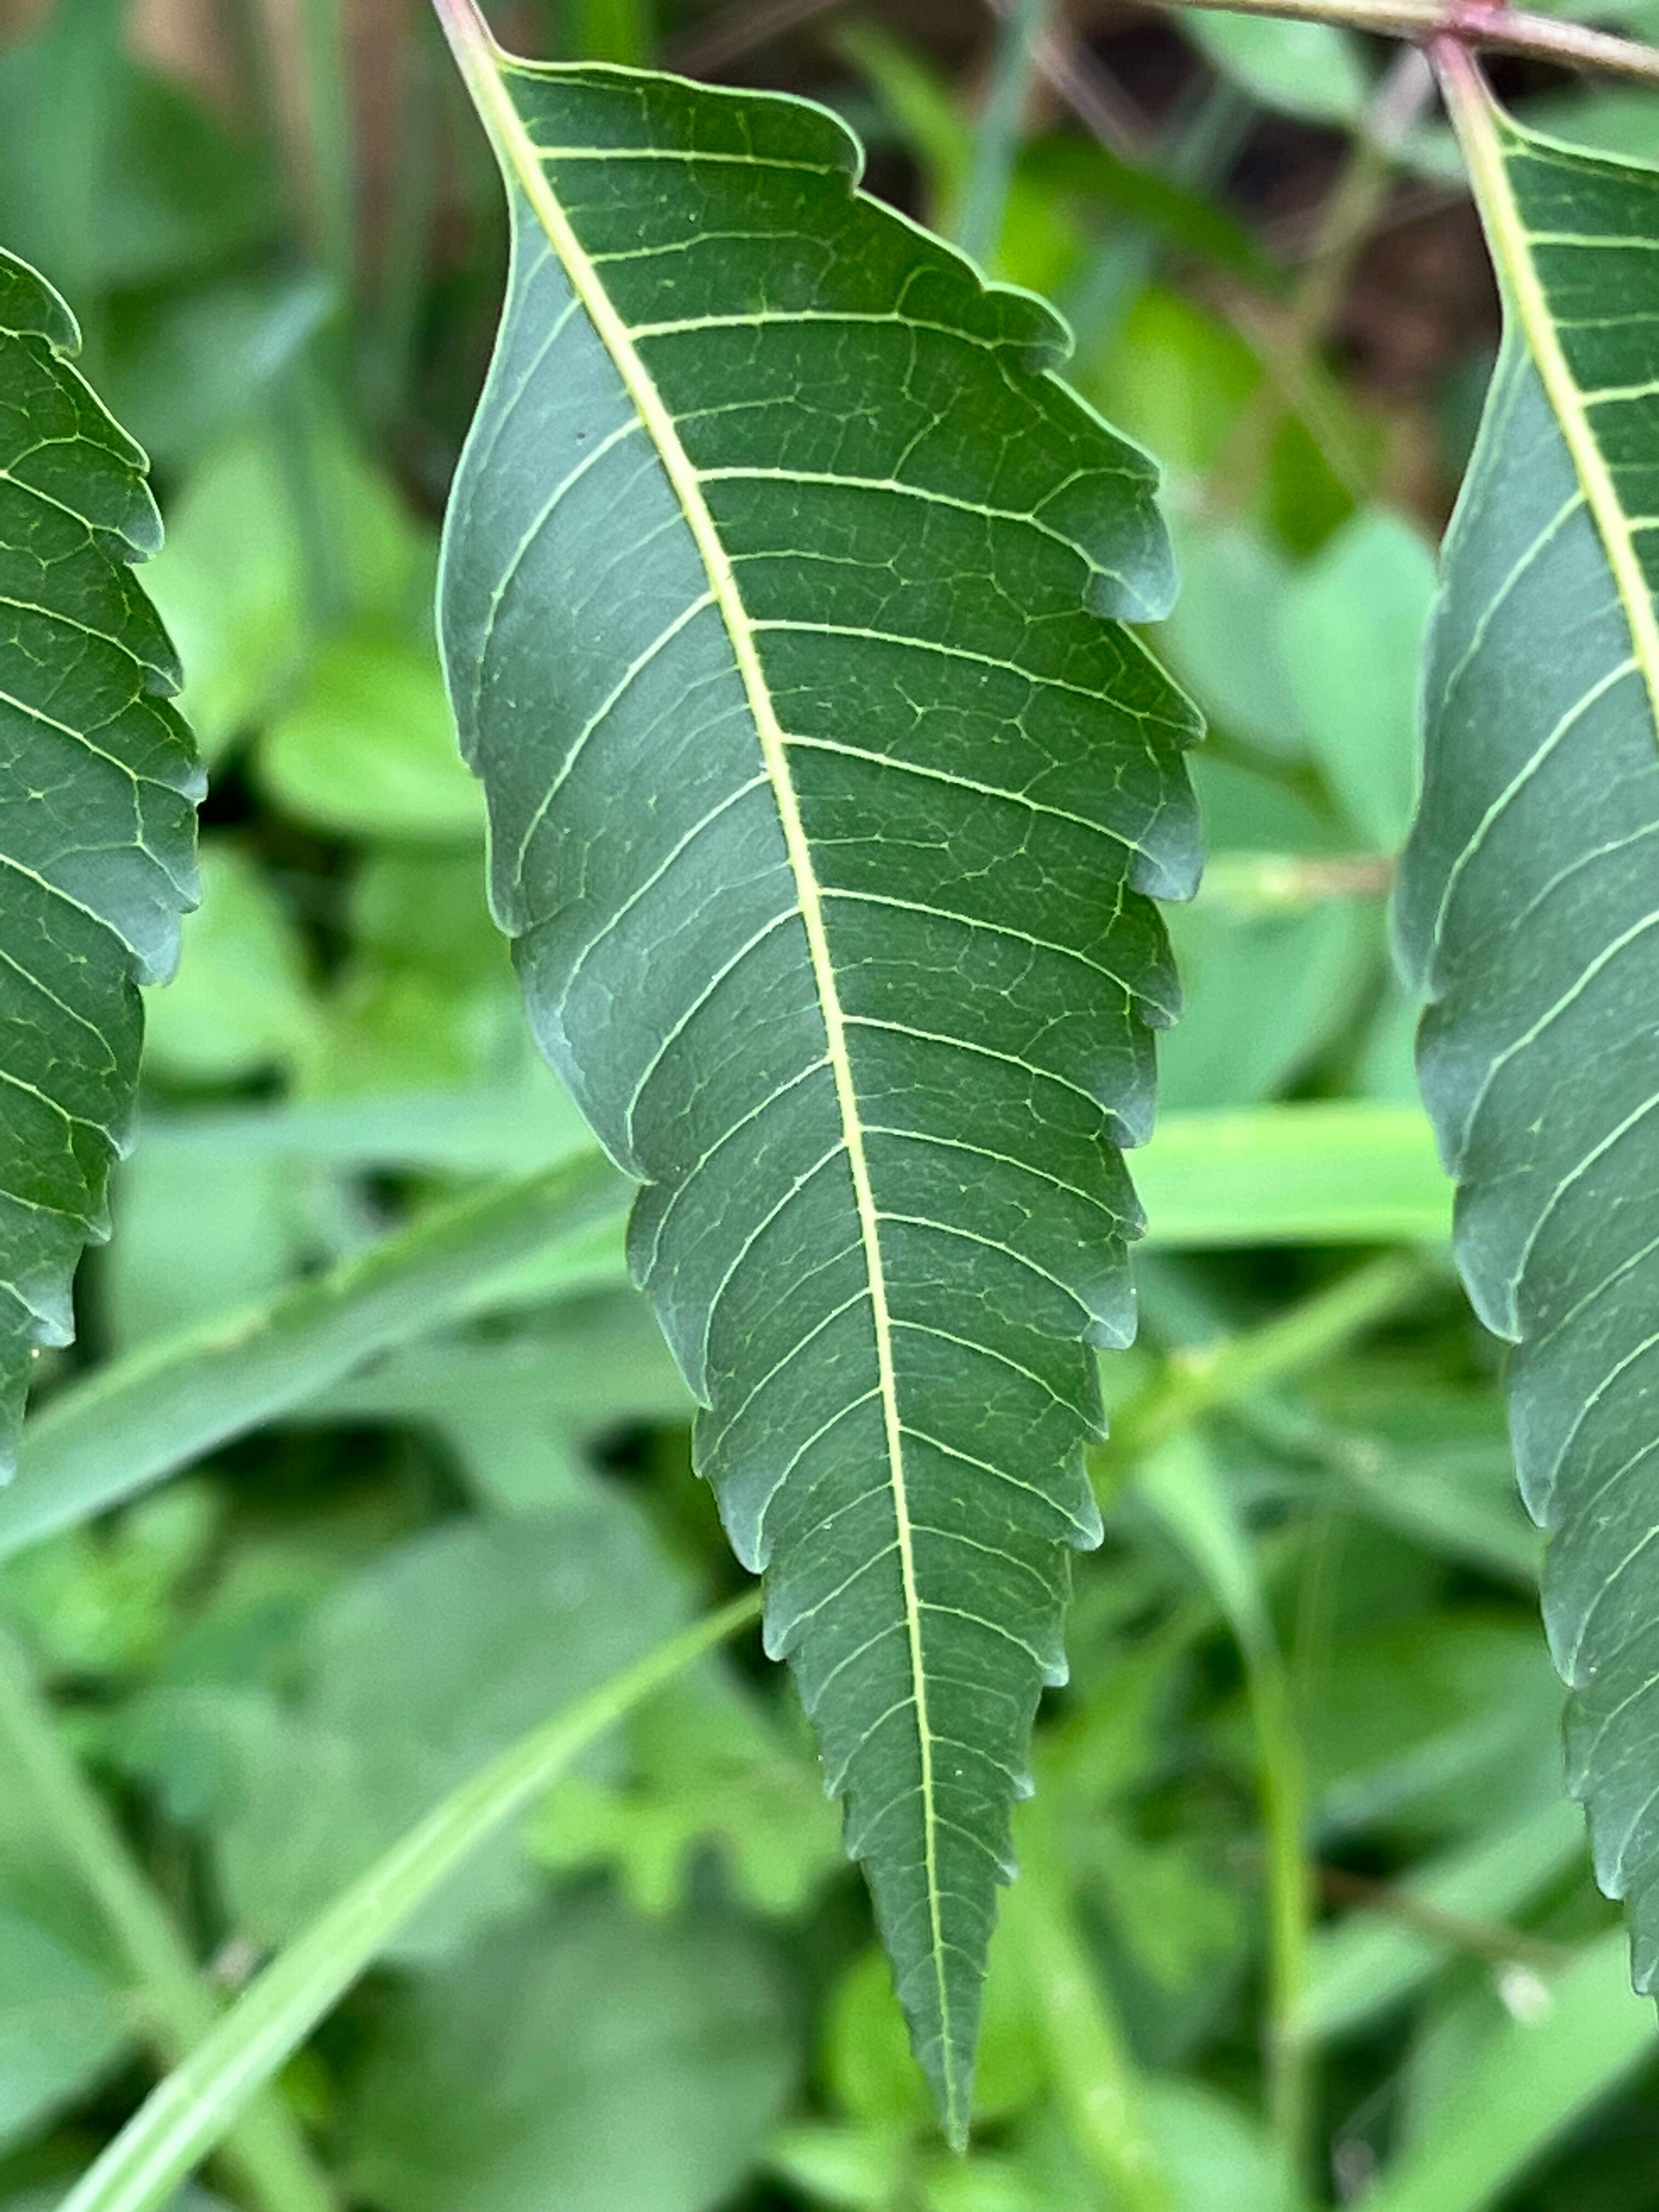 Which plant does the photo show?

neem
